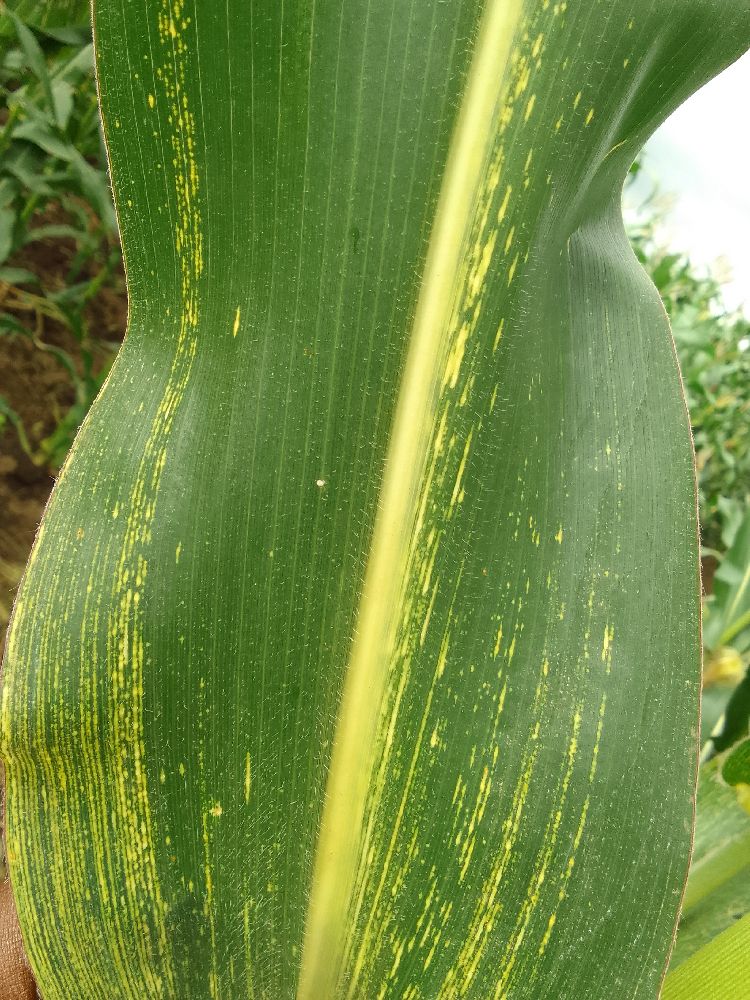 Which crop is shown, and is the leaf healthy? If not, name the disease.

maize, maize streak virus
